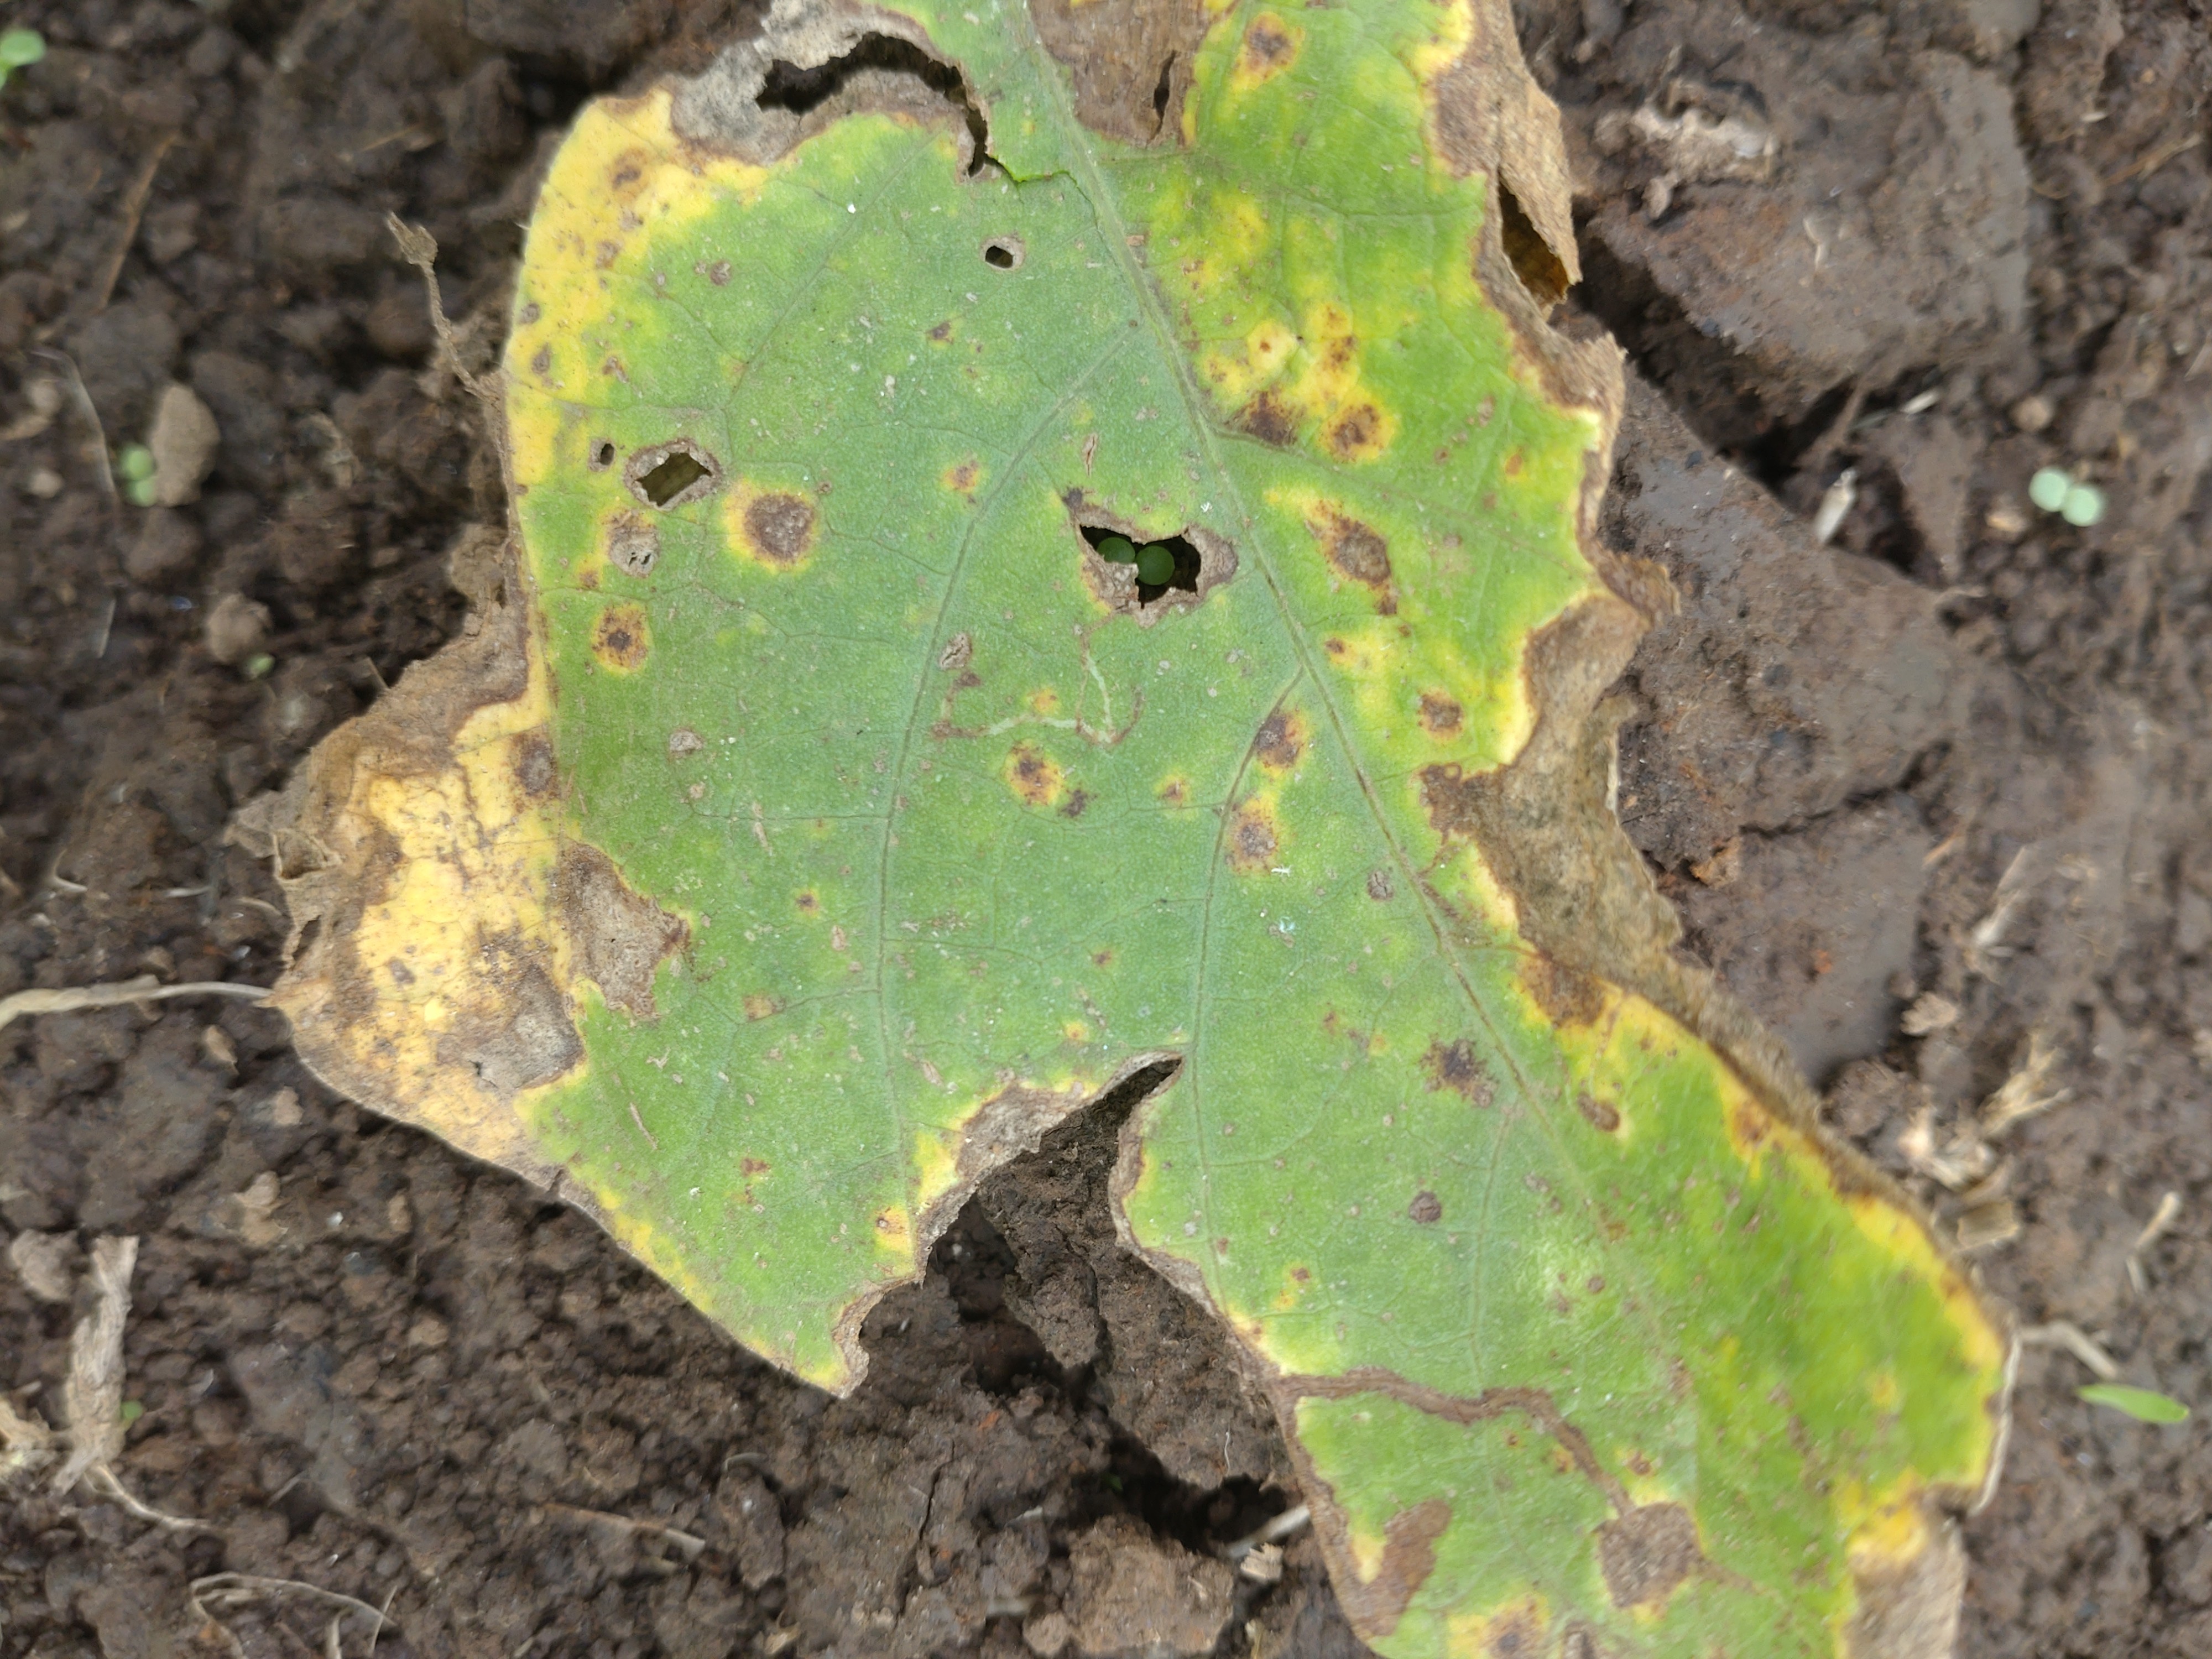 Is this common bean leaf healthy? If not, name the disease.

rust
